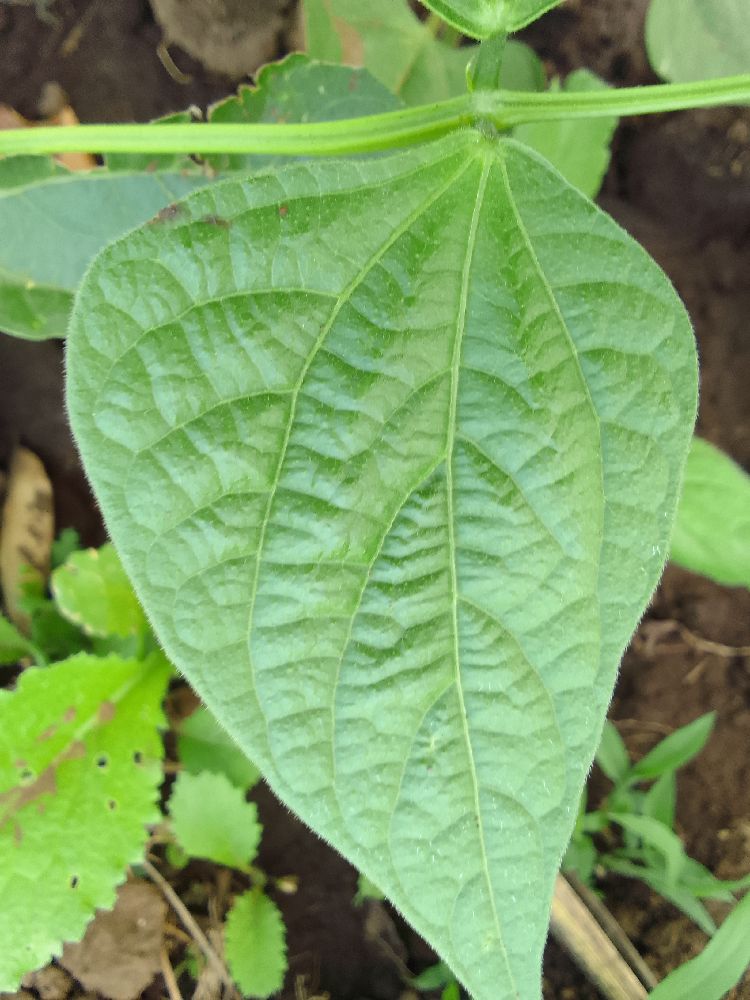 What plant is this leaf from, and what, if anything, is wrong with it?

common bean, healthy
